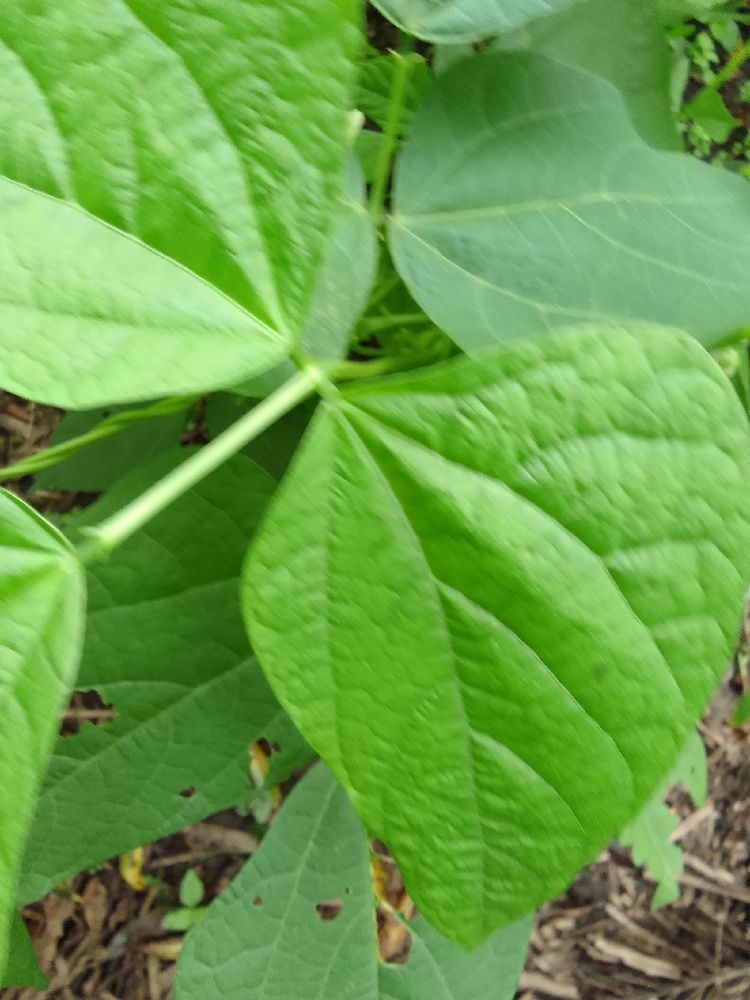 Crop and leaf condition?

common bean, healthy
